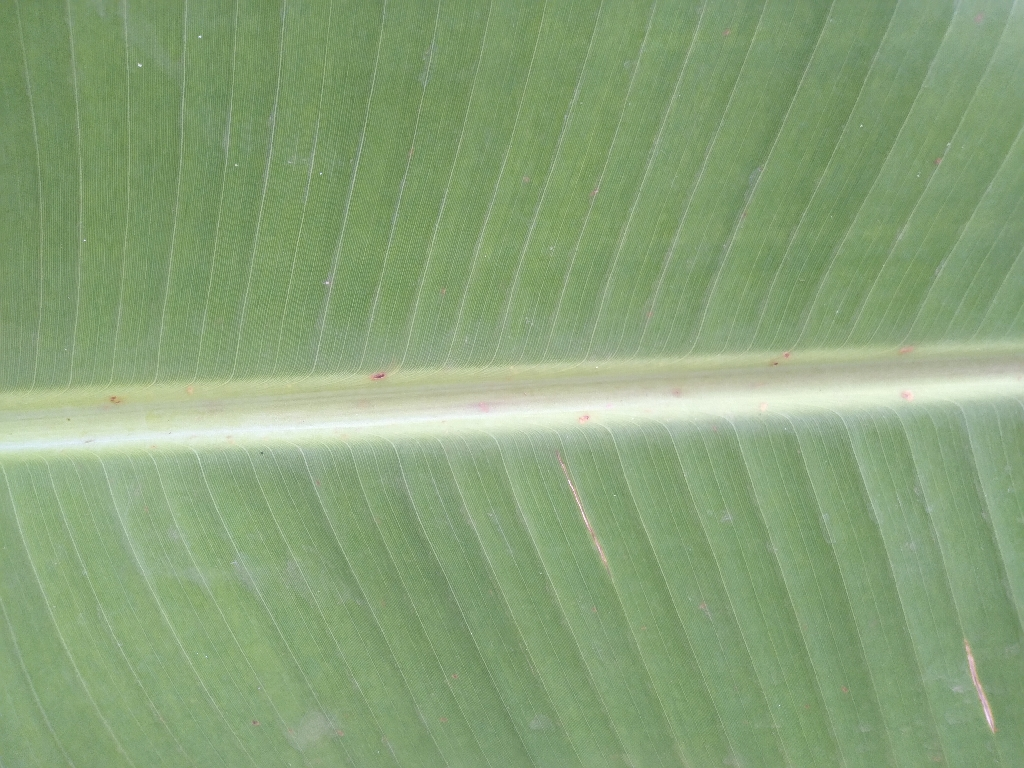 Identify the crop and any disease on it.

banana, healthy
